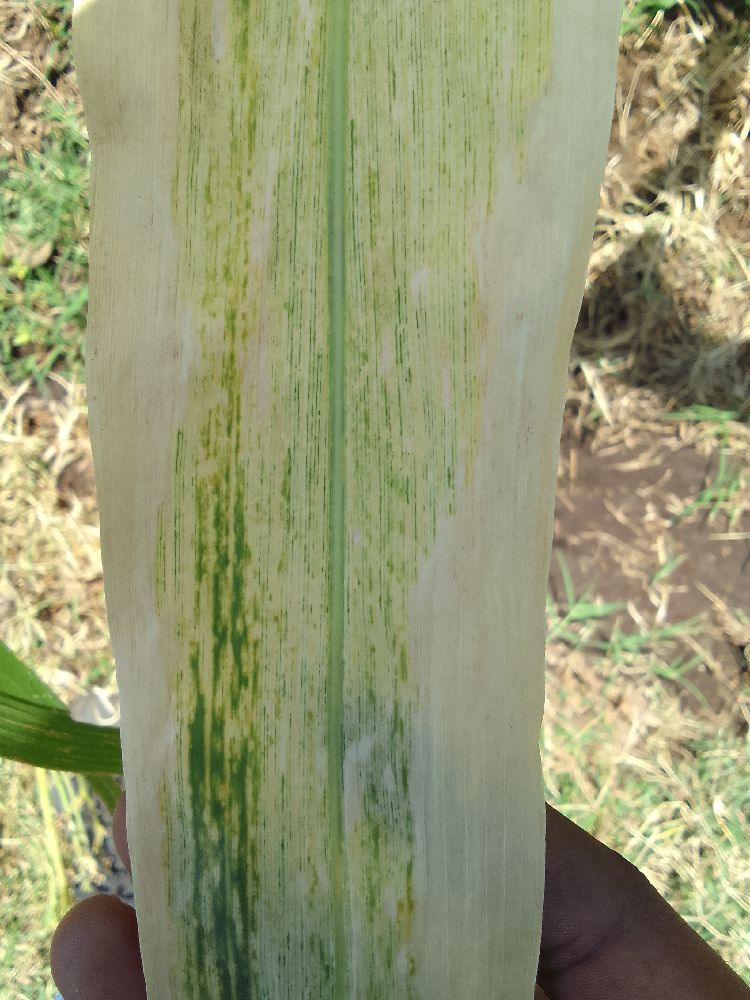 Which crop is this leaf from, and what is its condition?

maize, maize lethal necrosis
